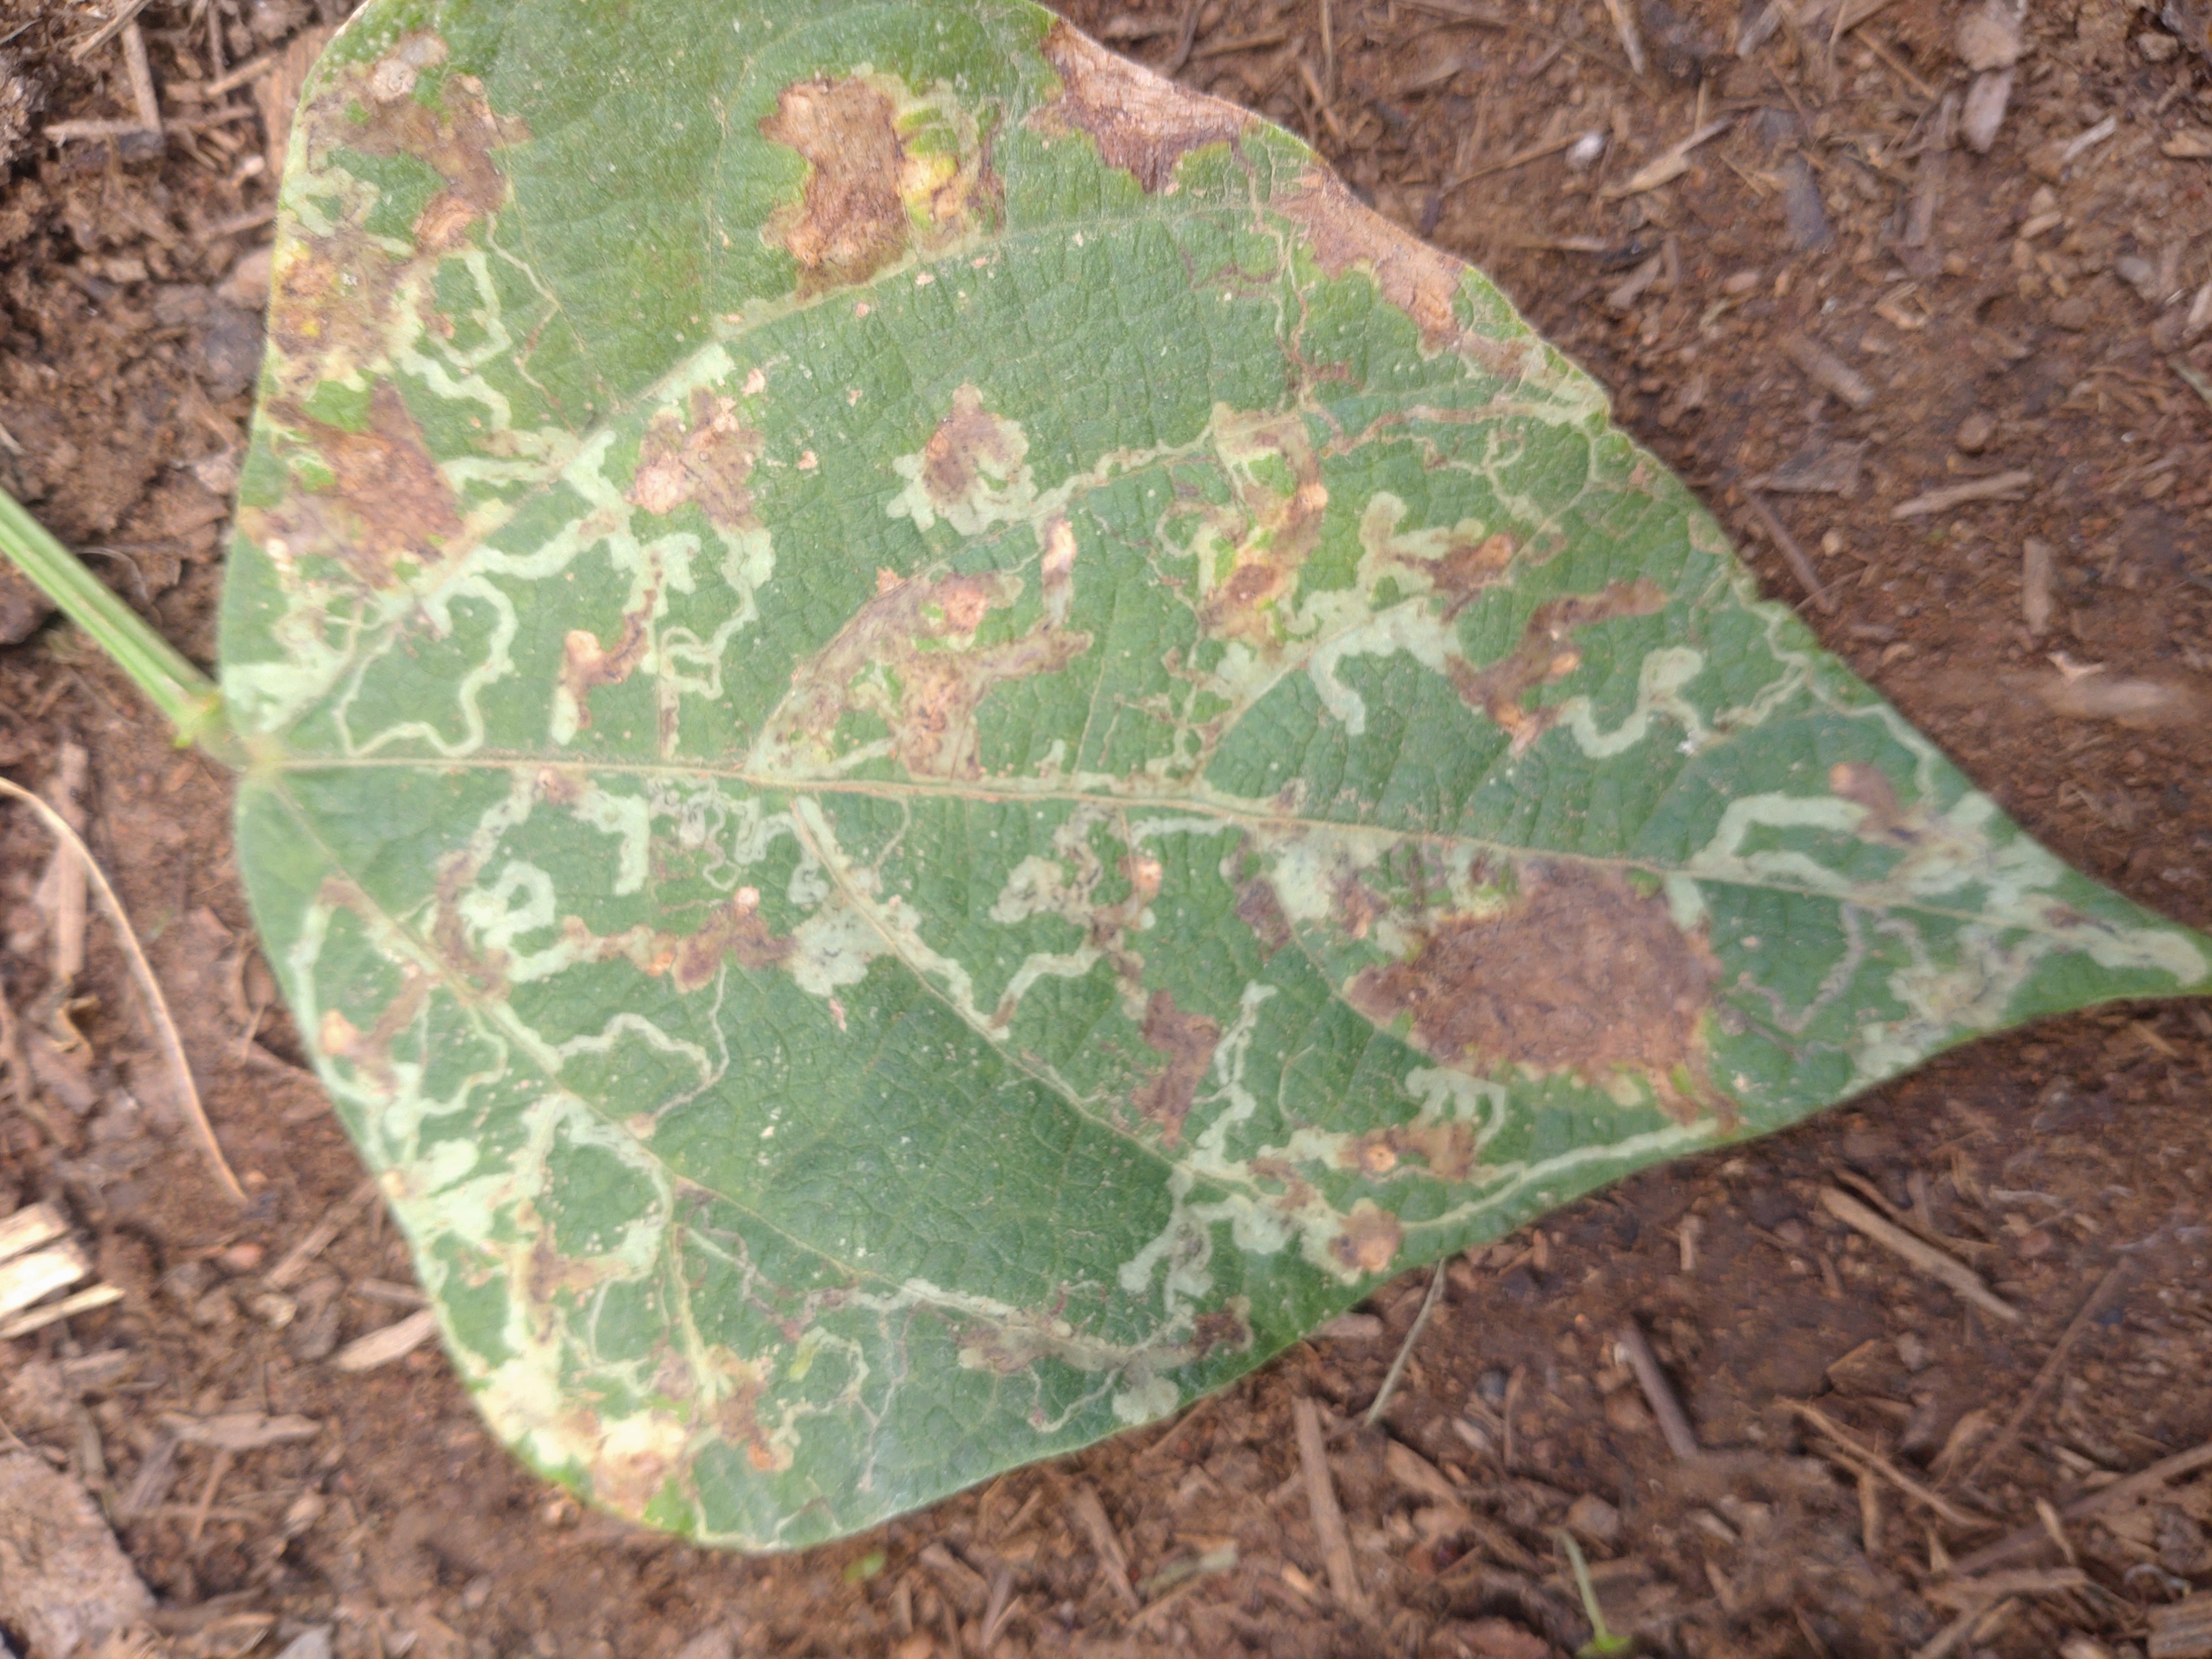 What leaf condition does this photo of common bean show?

anthracnose
